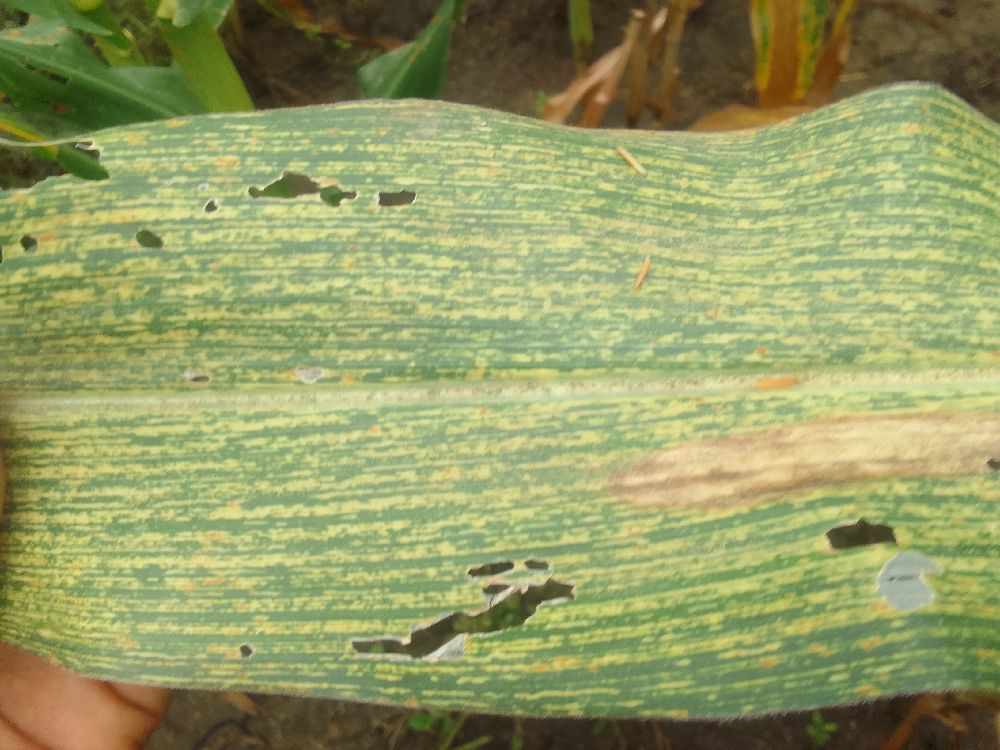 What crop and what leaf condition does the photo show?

maize, maize streak virus
